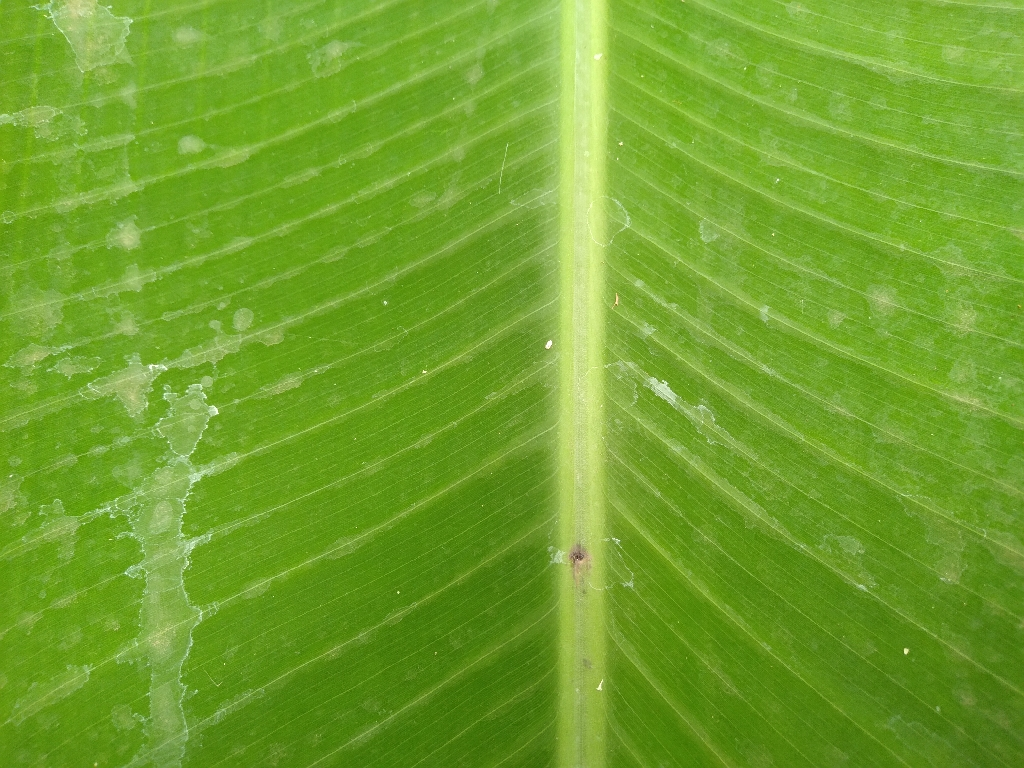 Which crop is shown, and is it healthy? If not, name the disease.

banana, healthy
